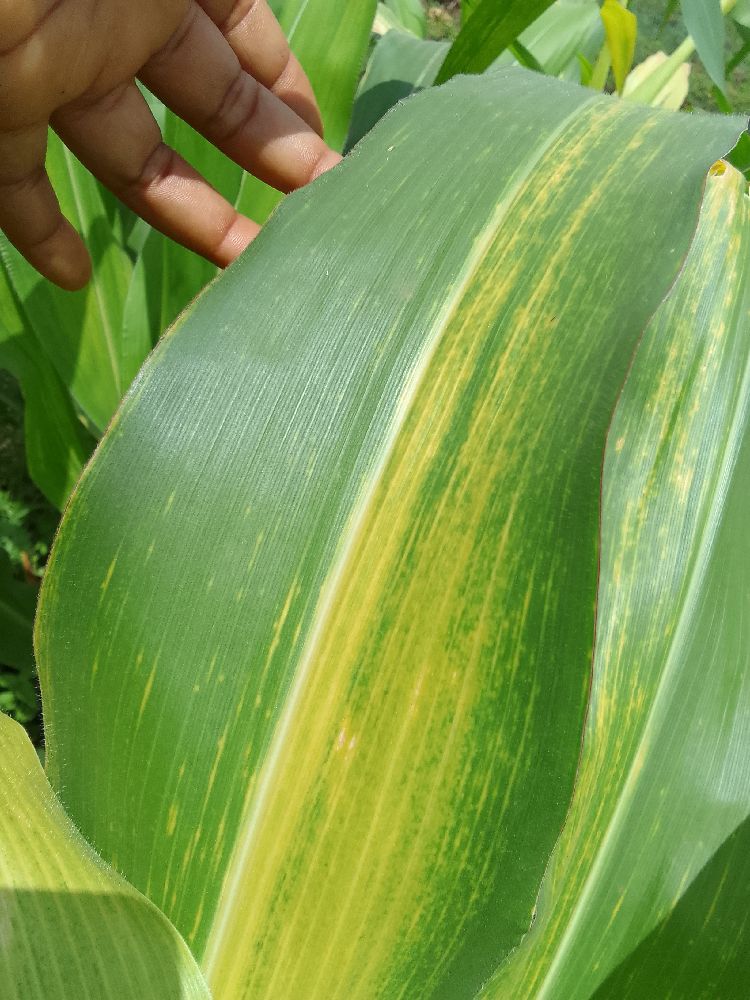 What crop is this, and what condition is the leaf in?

maize, maize lethal necrosis
